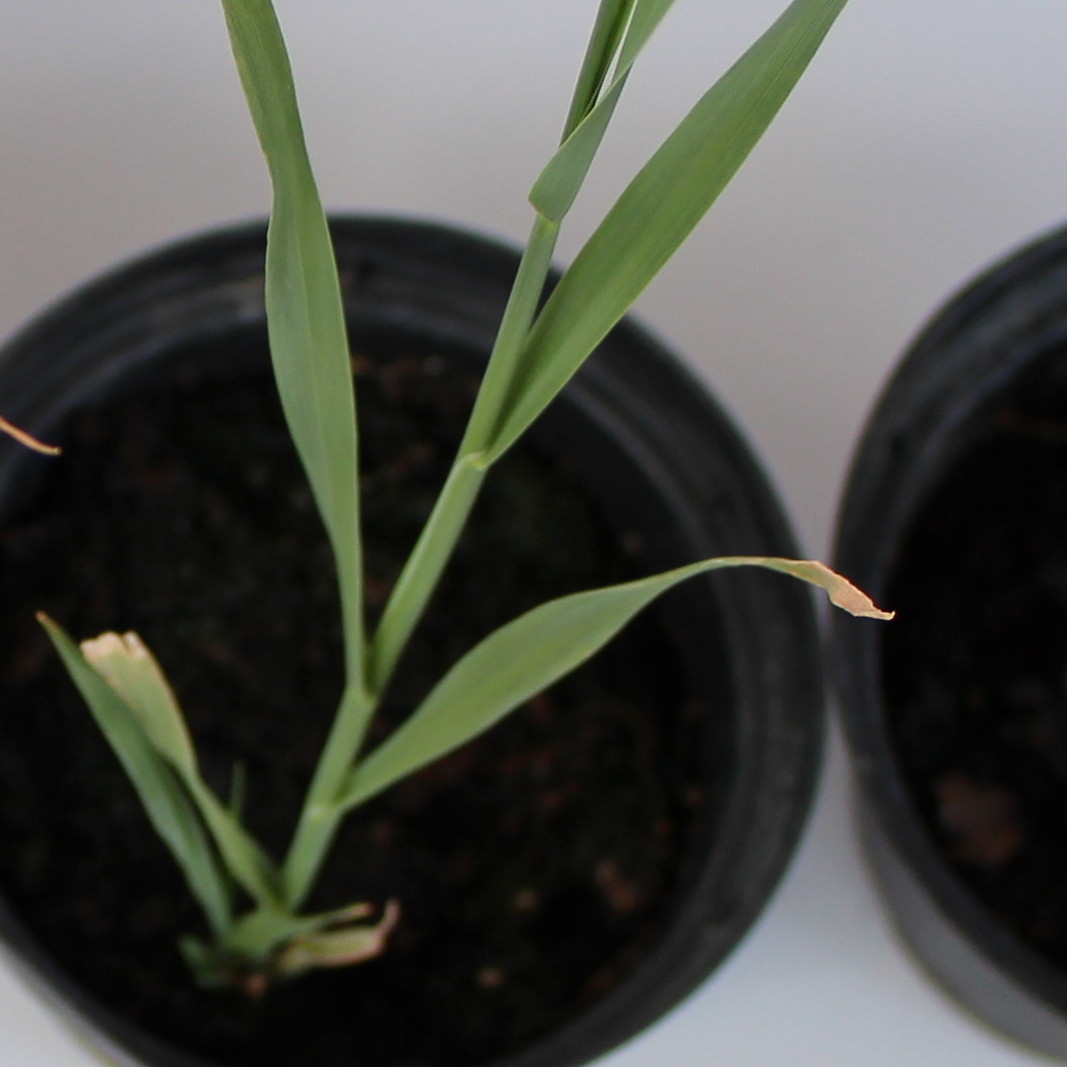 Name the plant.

Avena sterilis
